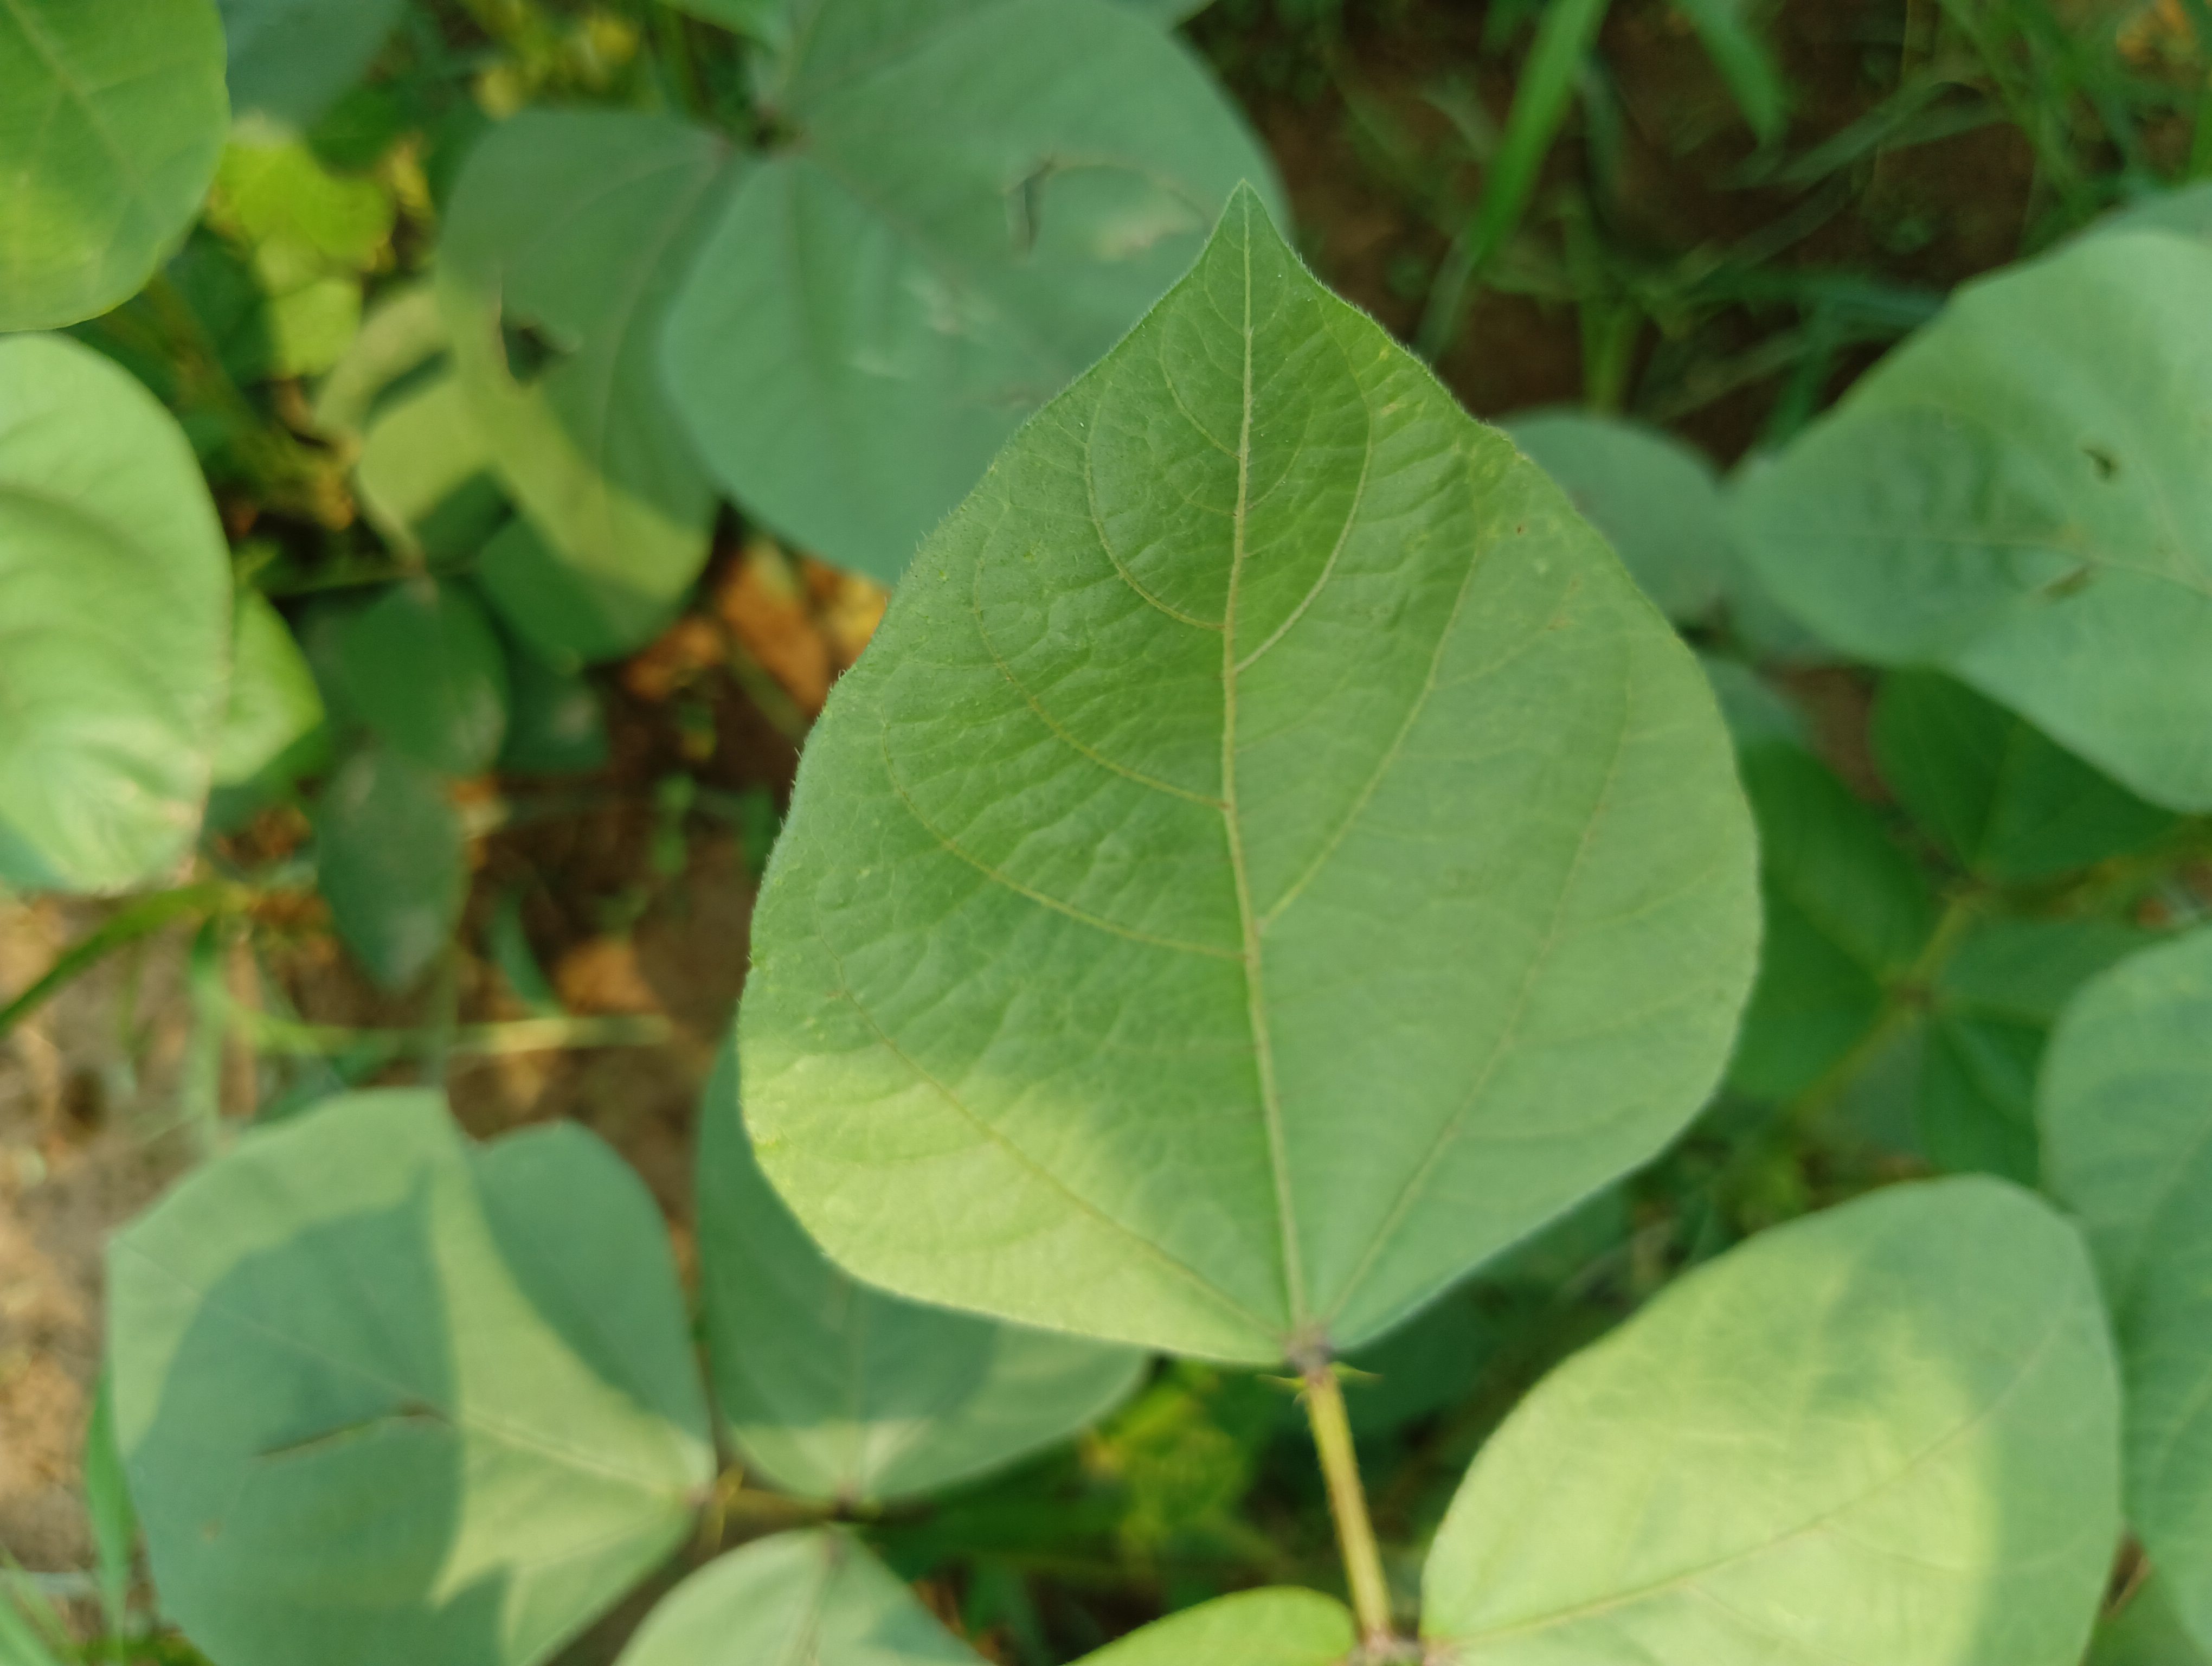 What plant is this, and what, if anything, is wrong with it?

mungbean, healthy
